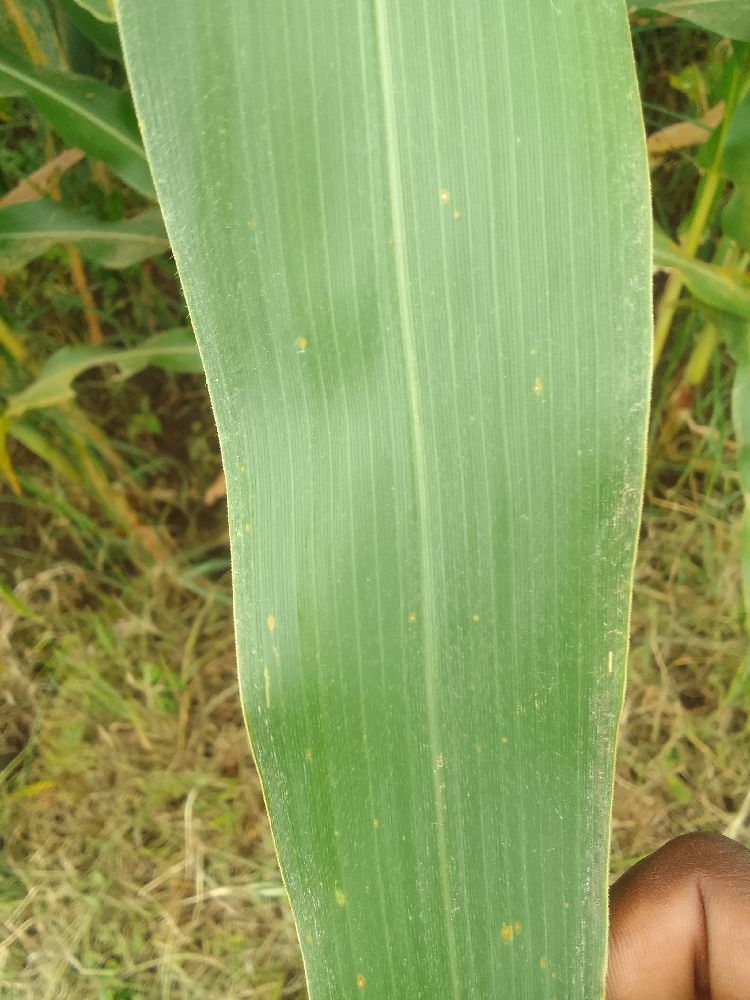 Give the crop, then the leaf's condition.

maize, healthy
